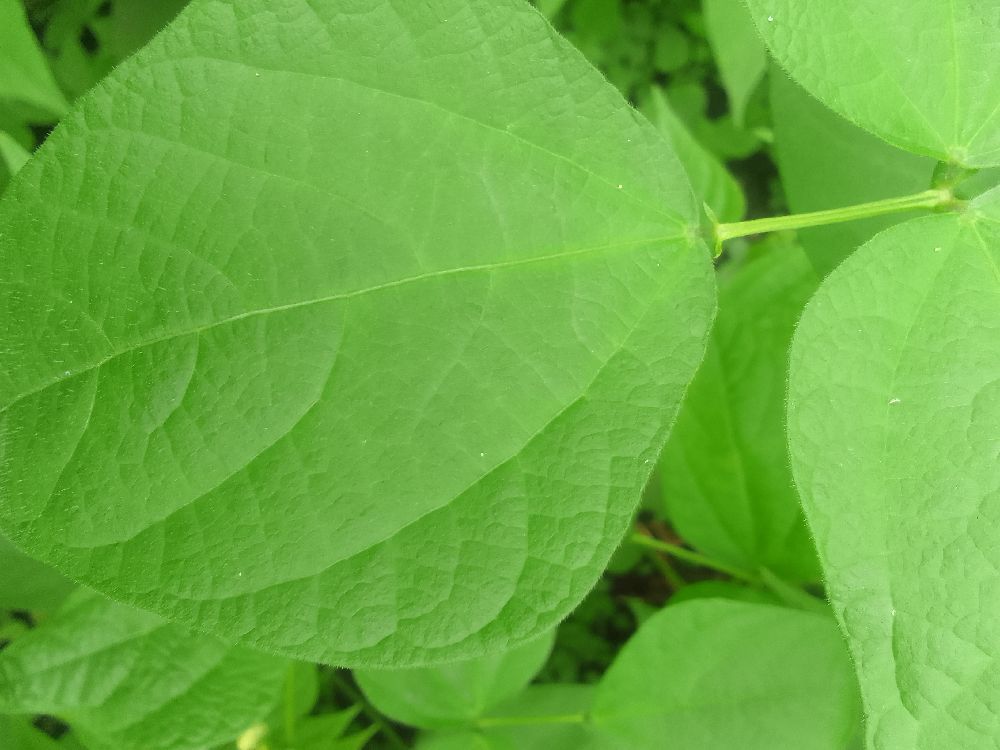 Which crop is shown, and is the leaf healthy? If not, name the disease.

common bean, healthy
